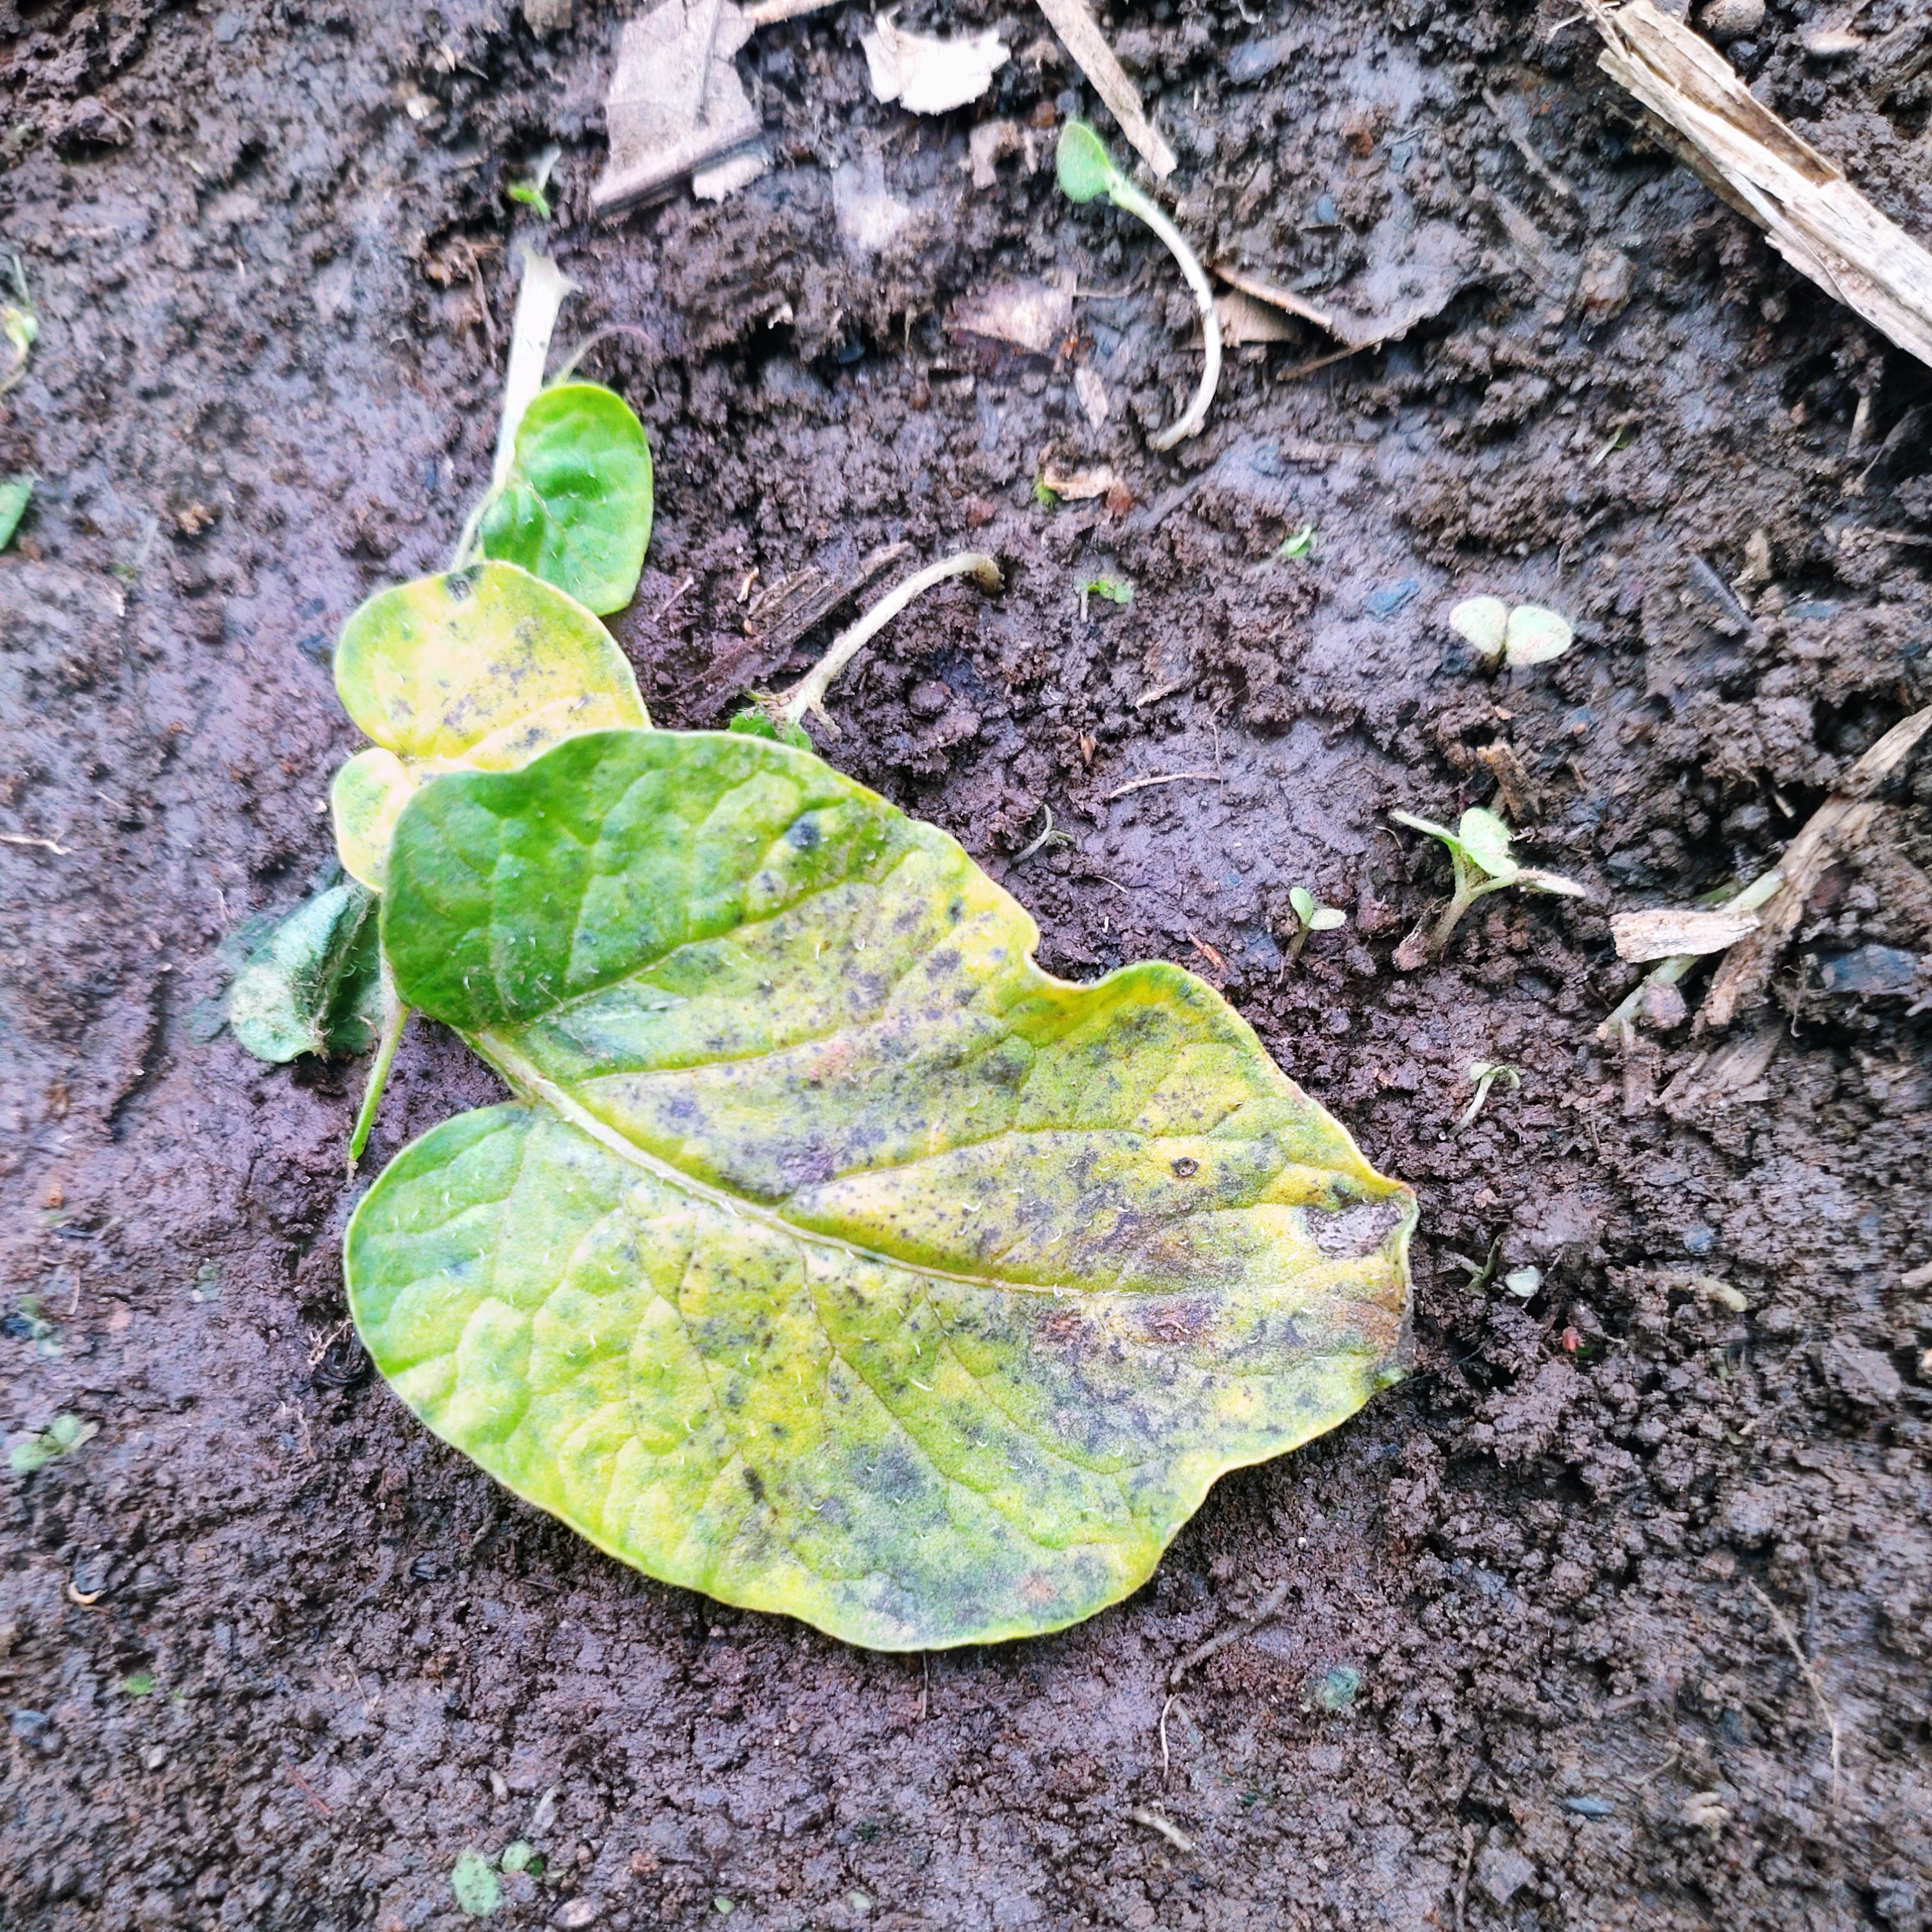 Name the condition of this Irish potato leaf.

late blight
